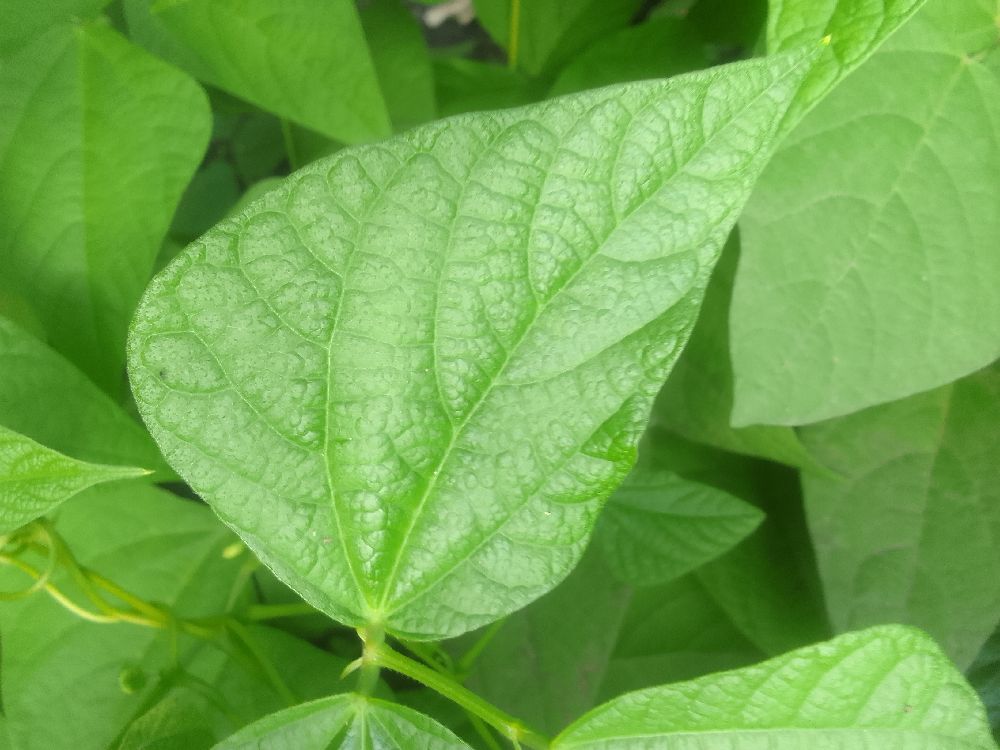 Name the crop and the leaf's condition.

common bean, healthy
